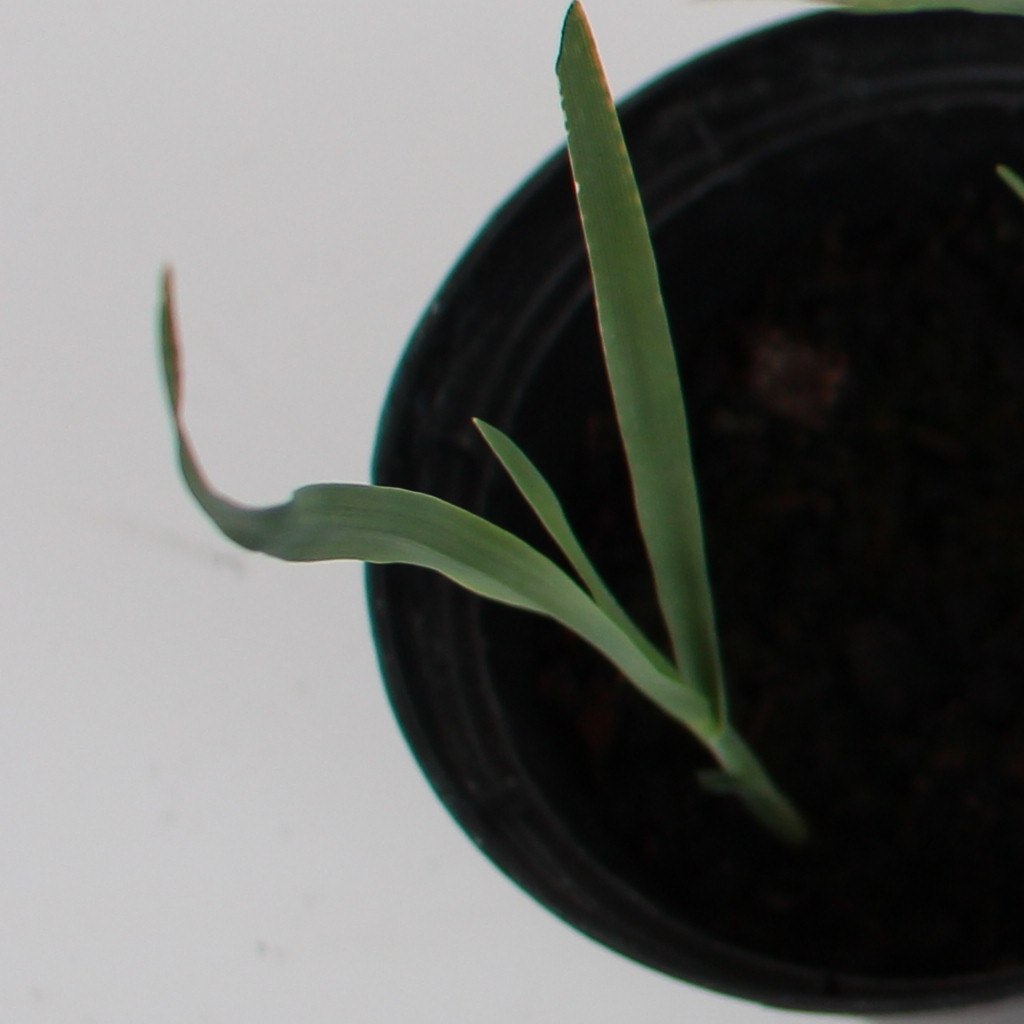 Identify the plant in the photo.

Avena sterilis
